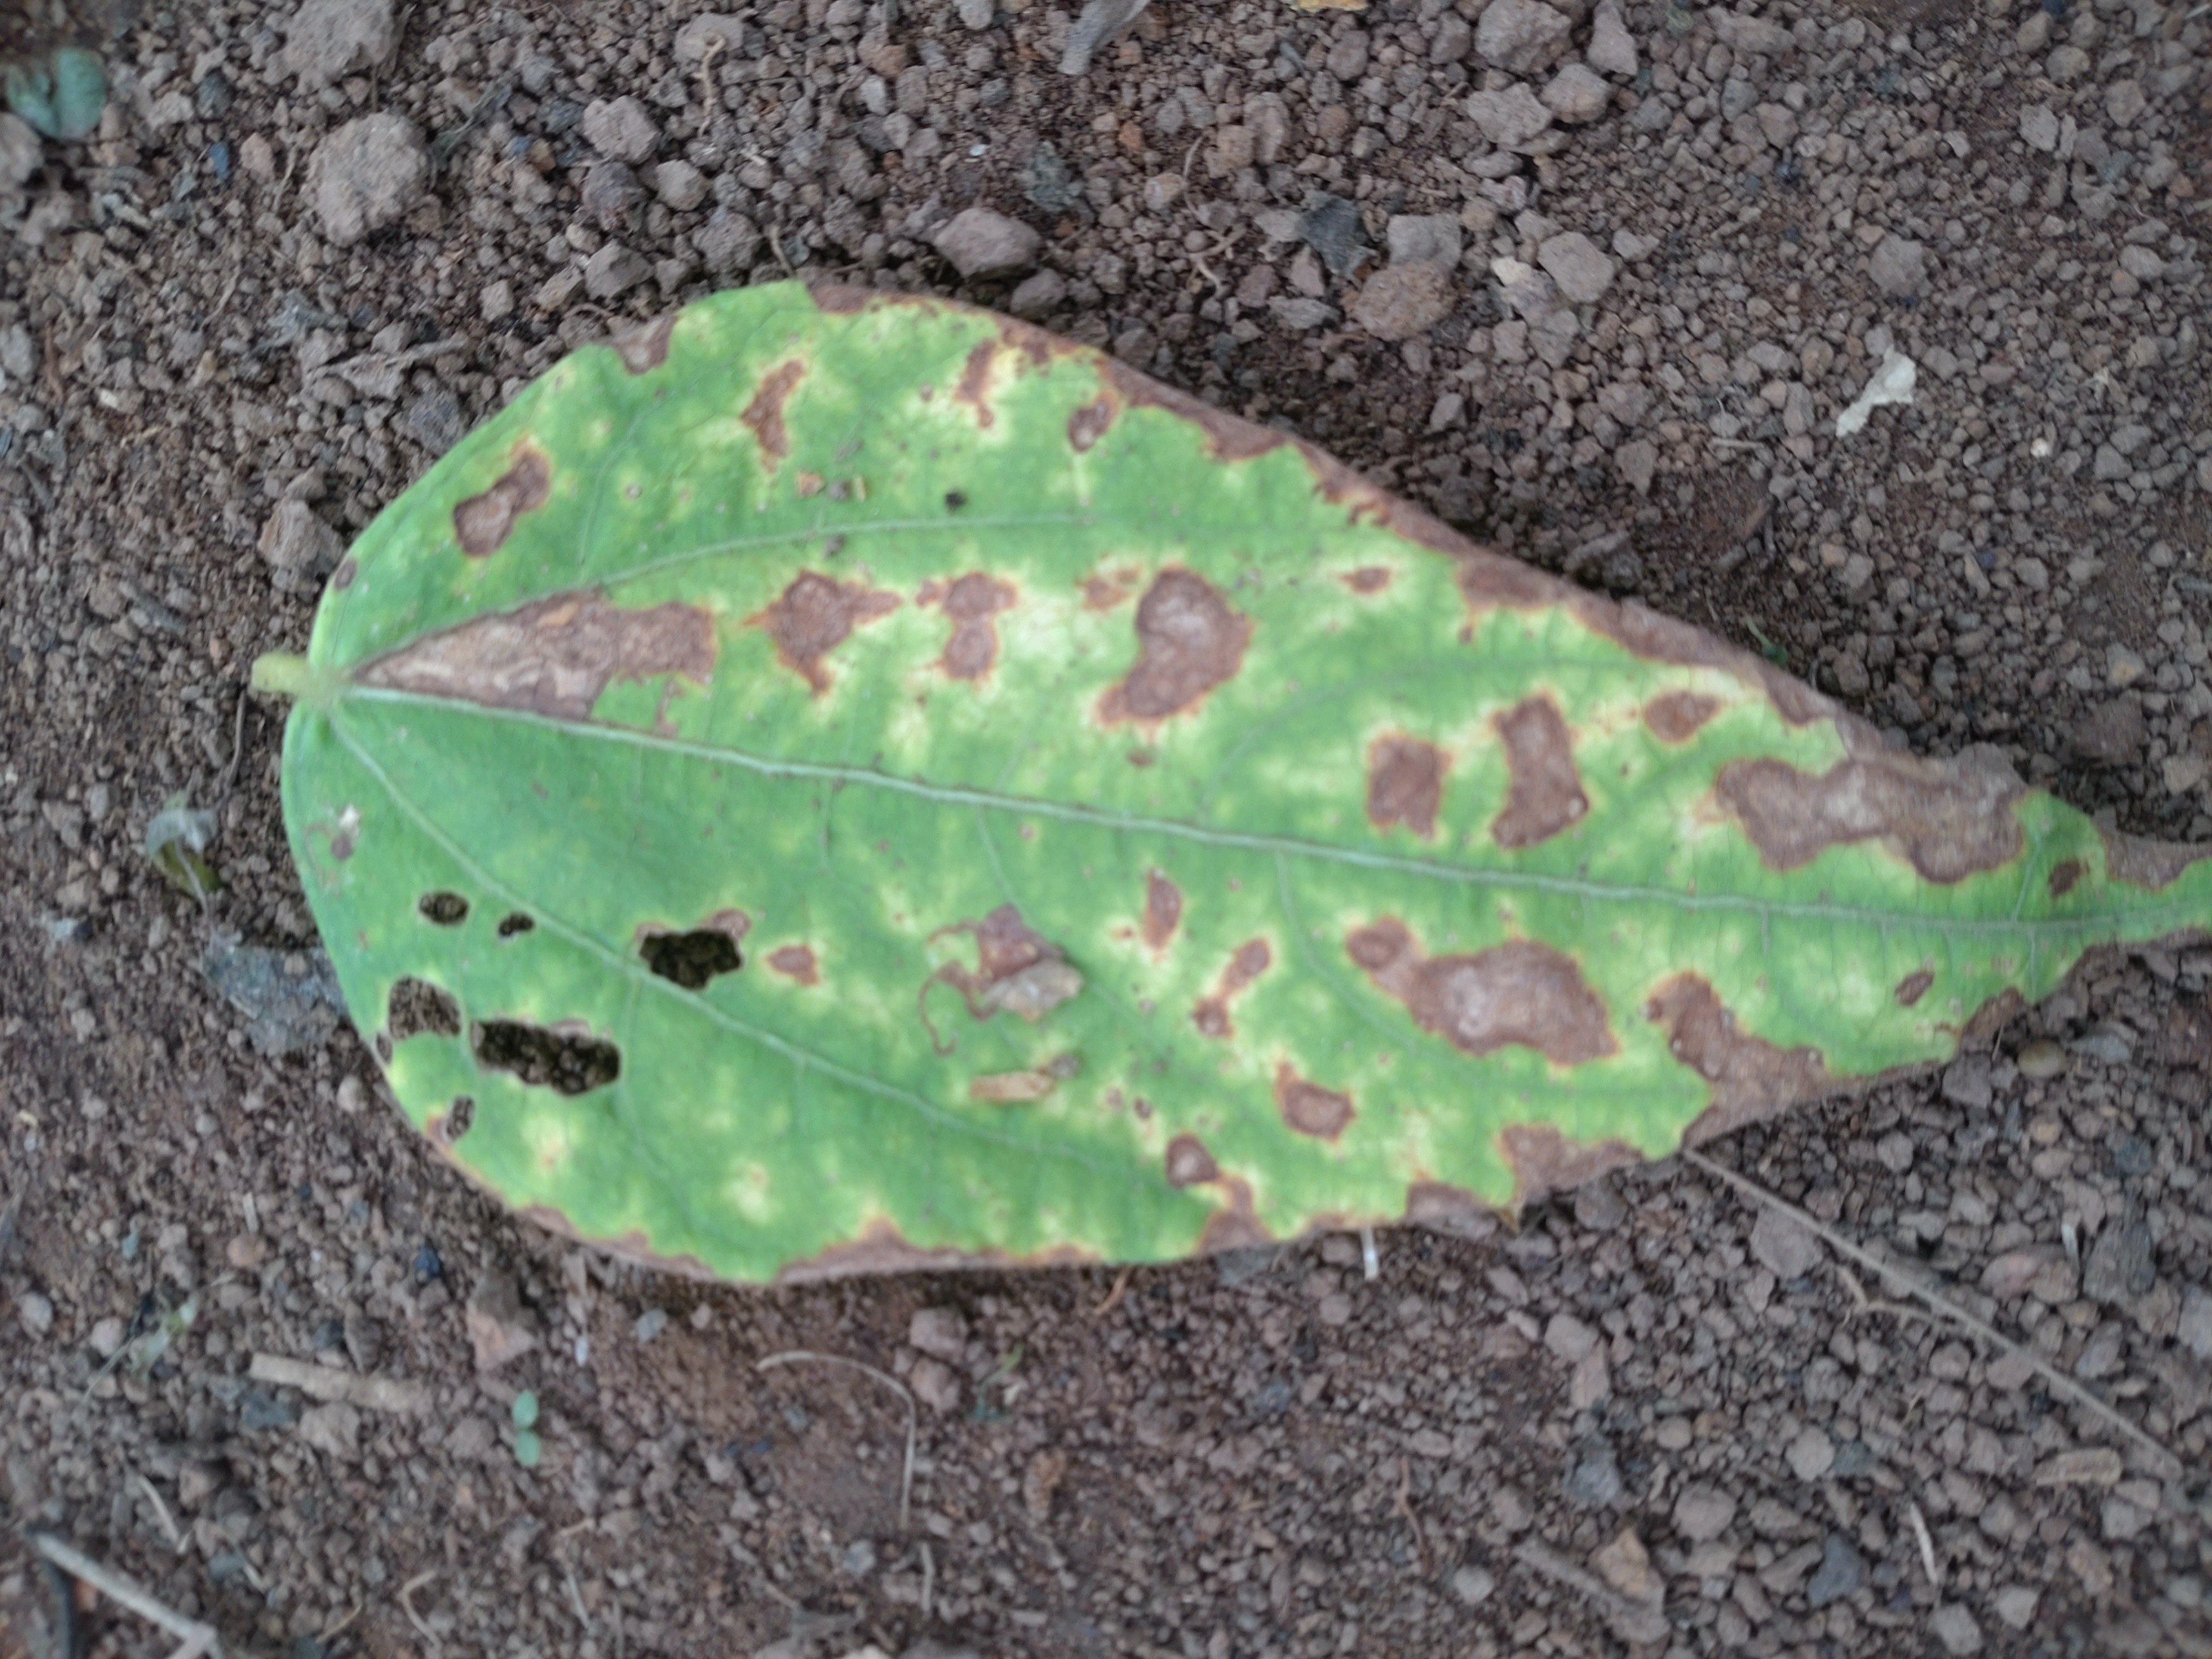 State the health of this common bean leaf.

rust
